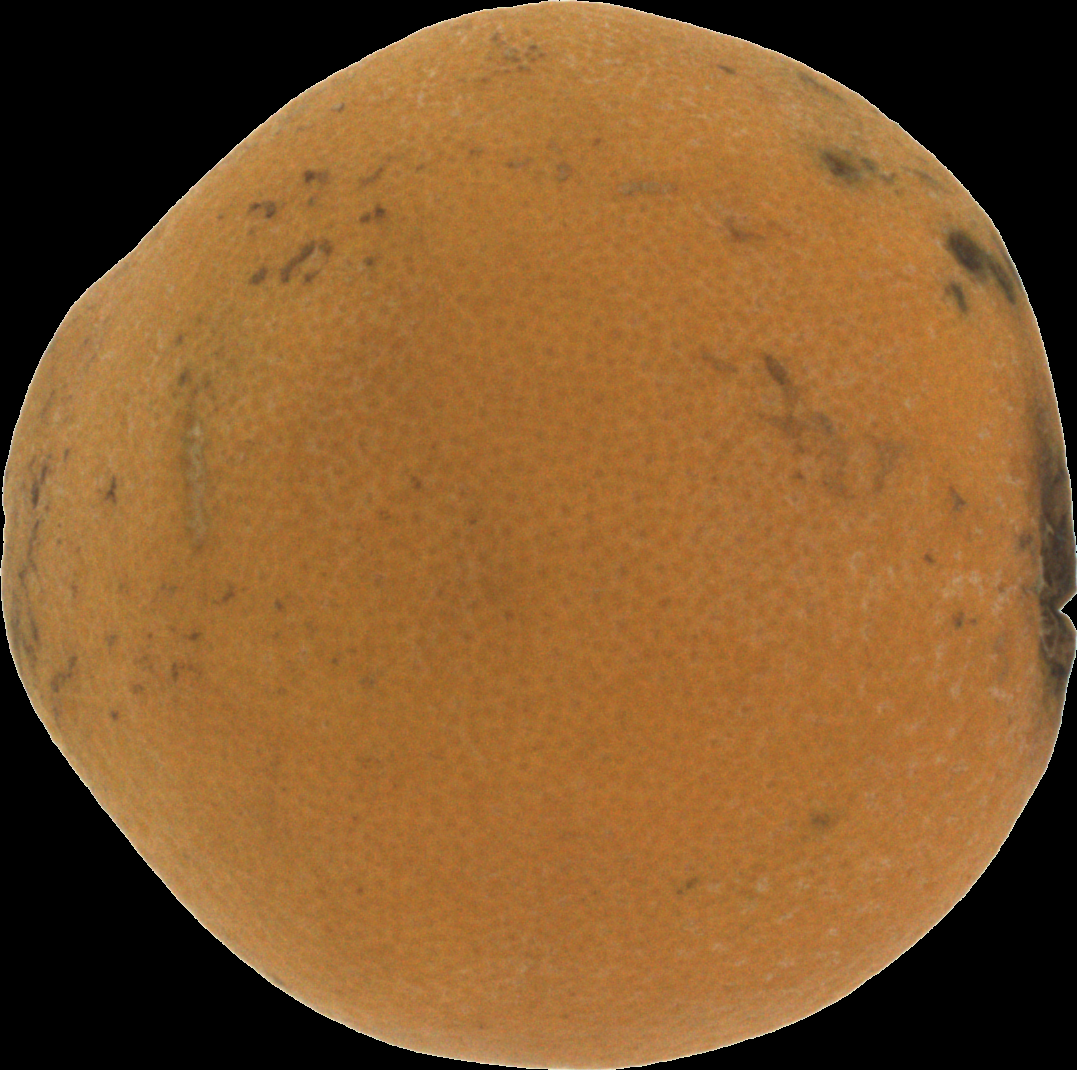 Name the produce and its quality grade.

orange, bad
